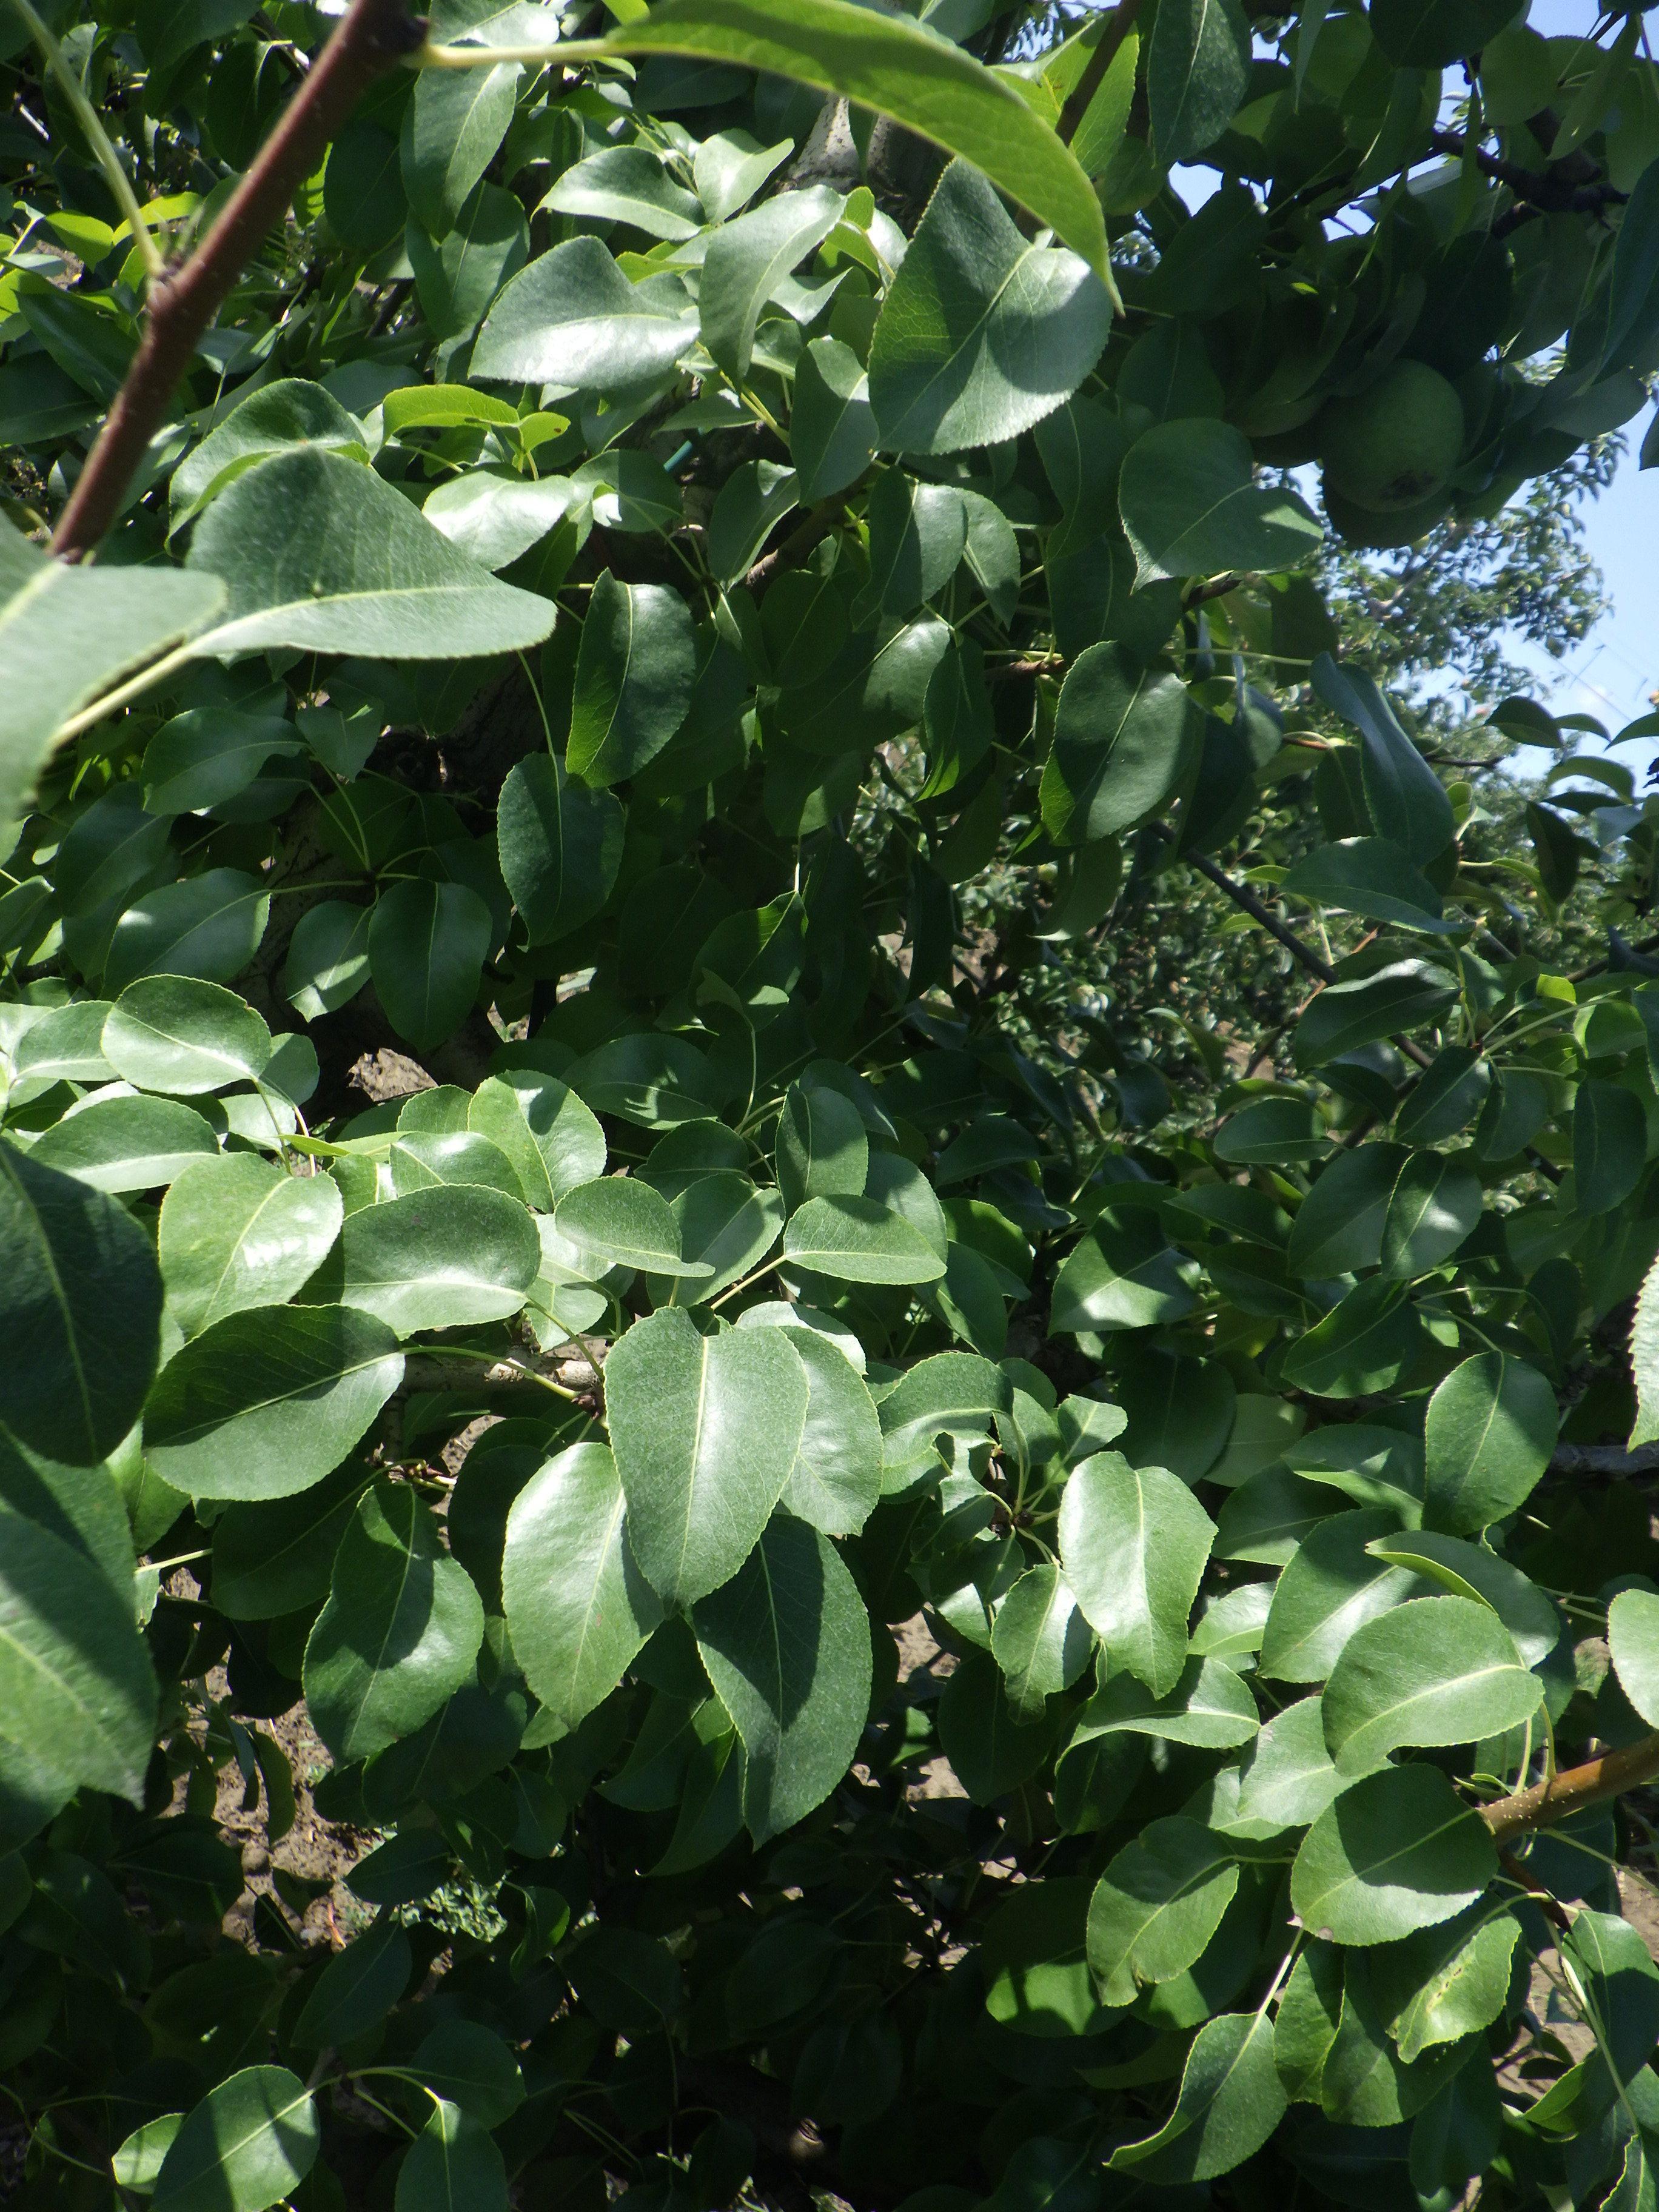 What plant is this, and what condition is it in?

pear, chemical damage
